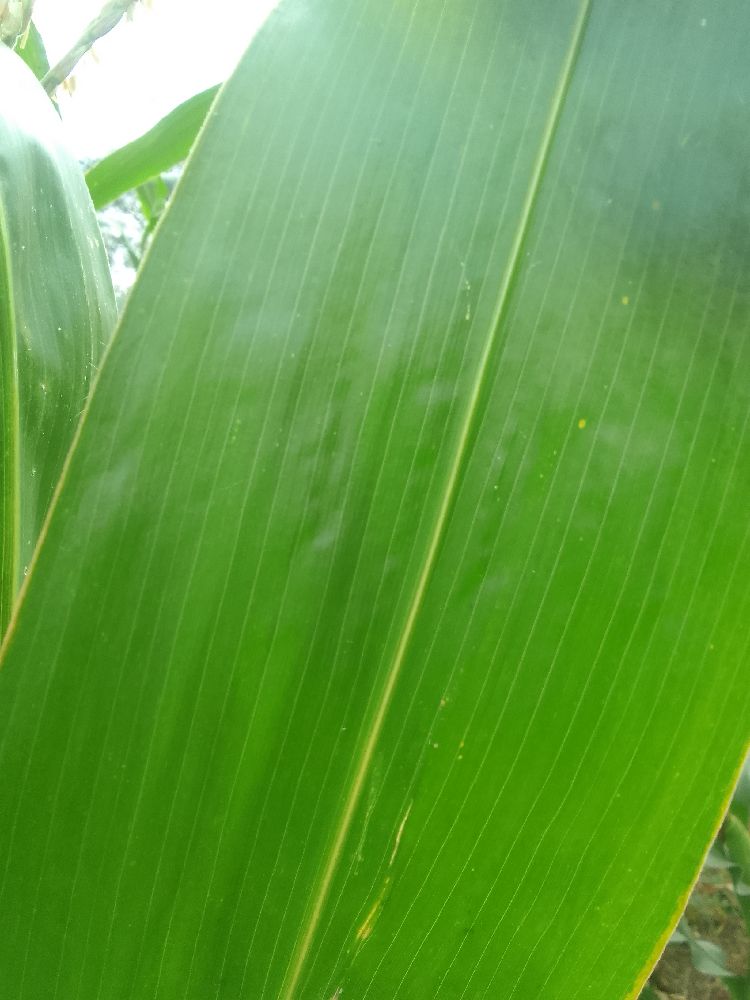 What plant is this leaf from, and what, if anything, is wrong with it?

maize, healthy
